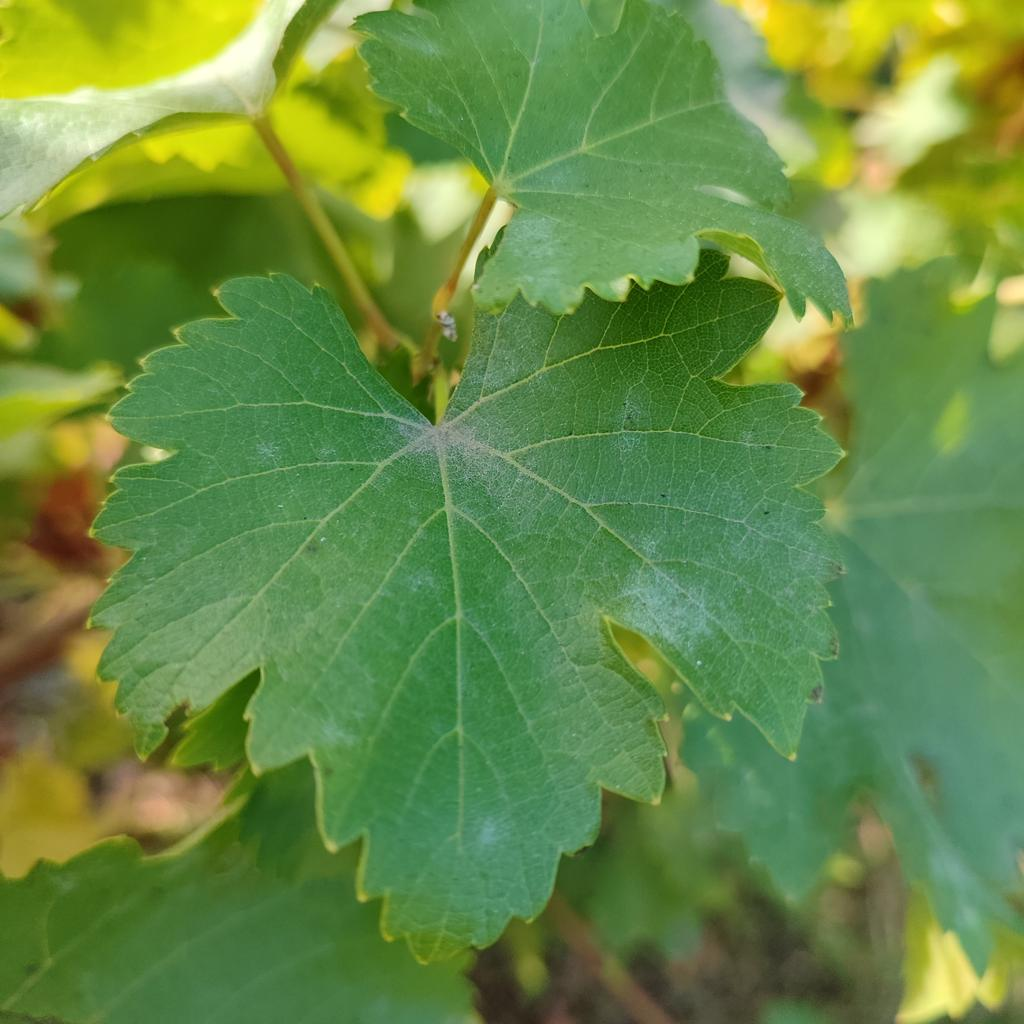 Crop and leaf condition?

grapevine, powdery mildew
